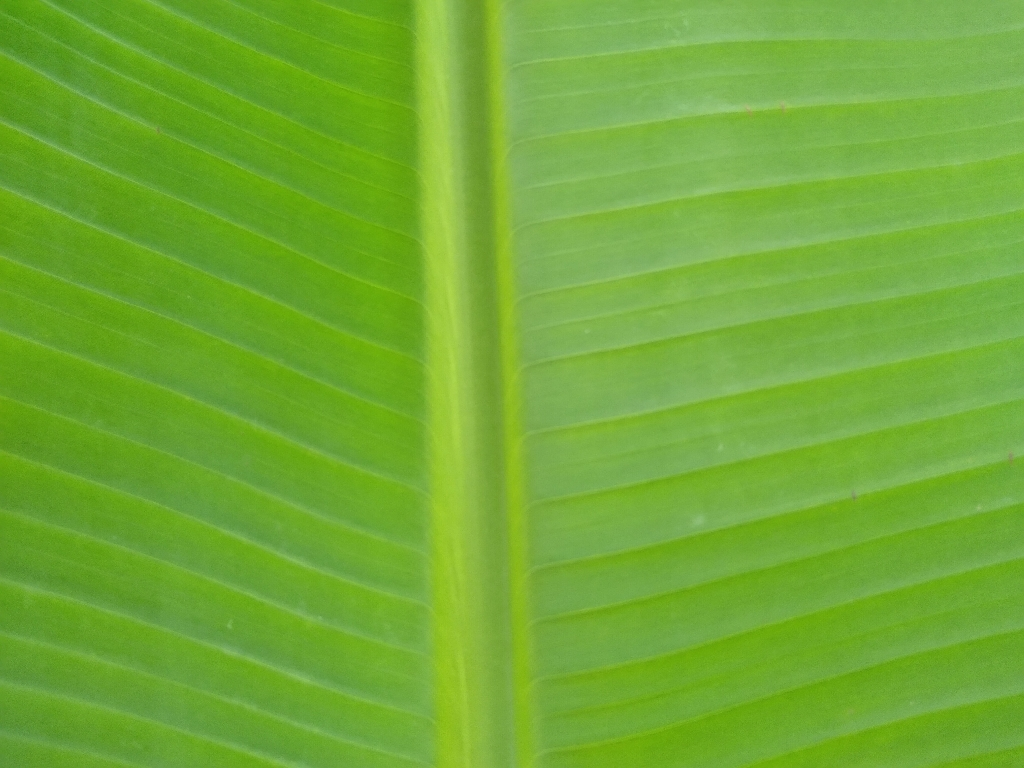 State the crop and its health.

banana, healthy
